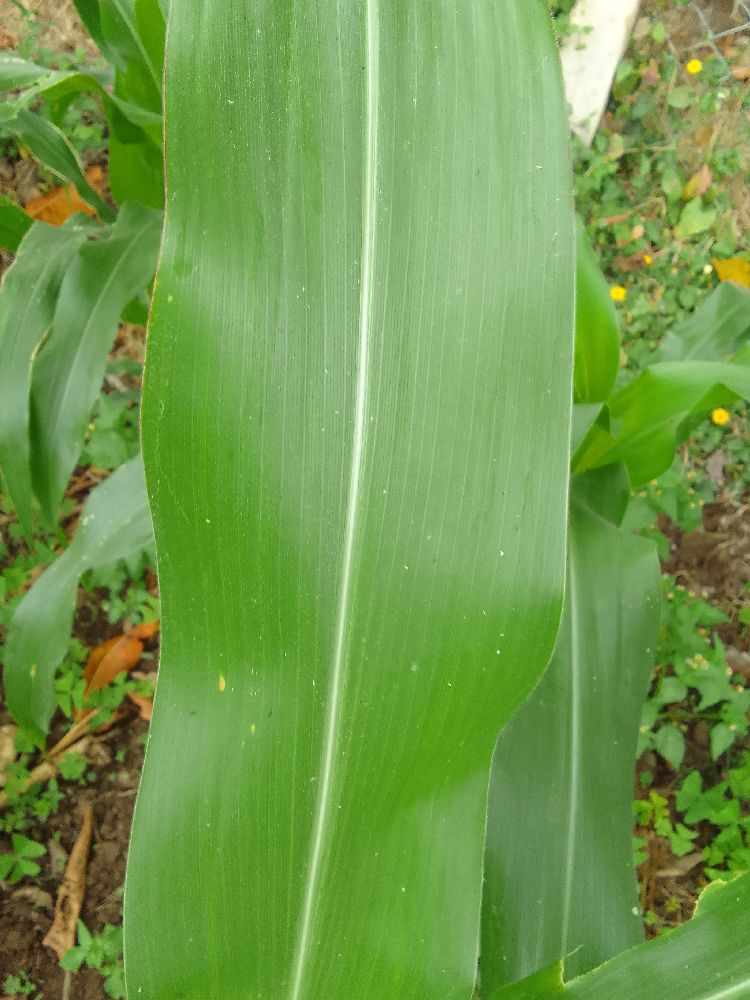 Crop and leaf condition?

maize, healthy
